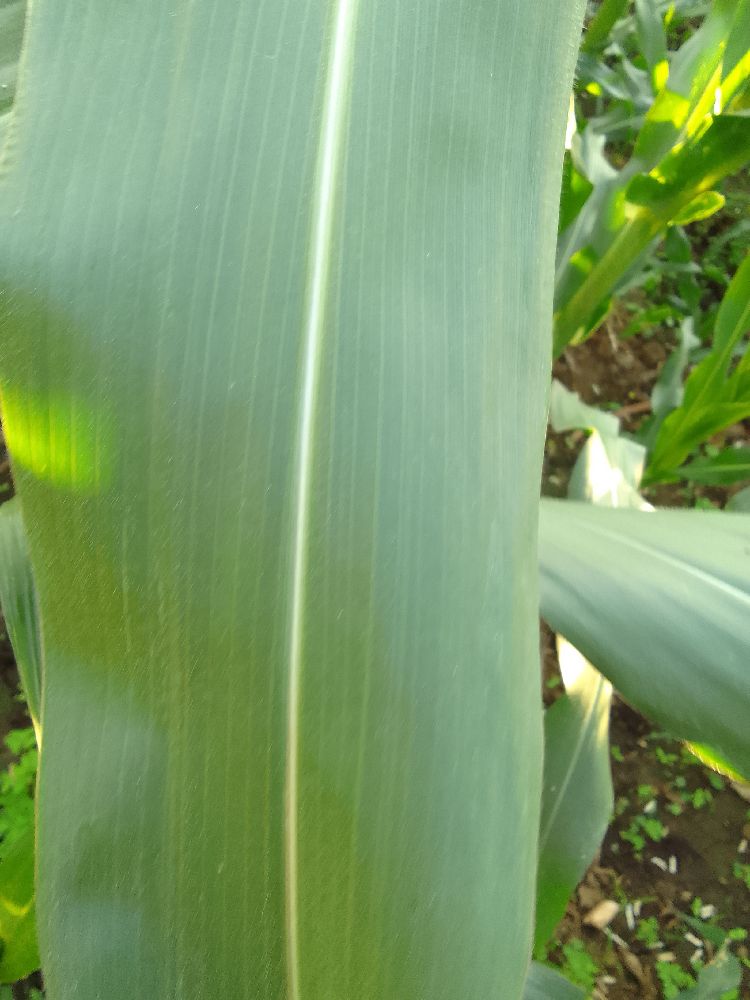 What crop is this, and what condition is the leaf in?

maize, healthy
